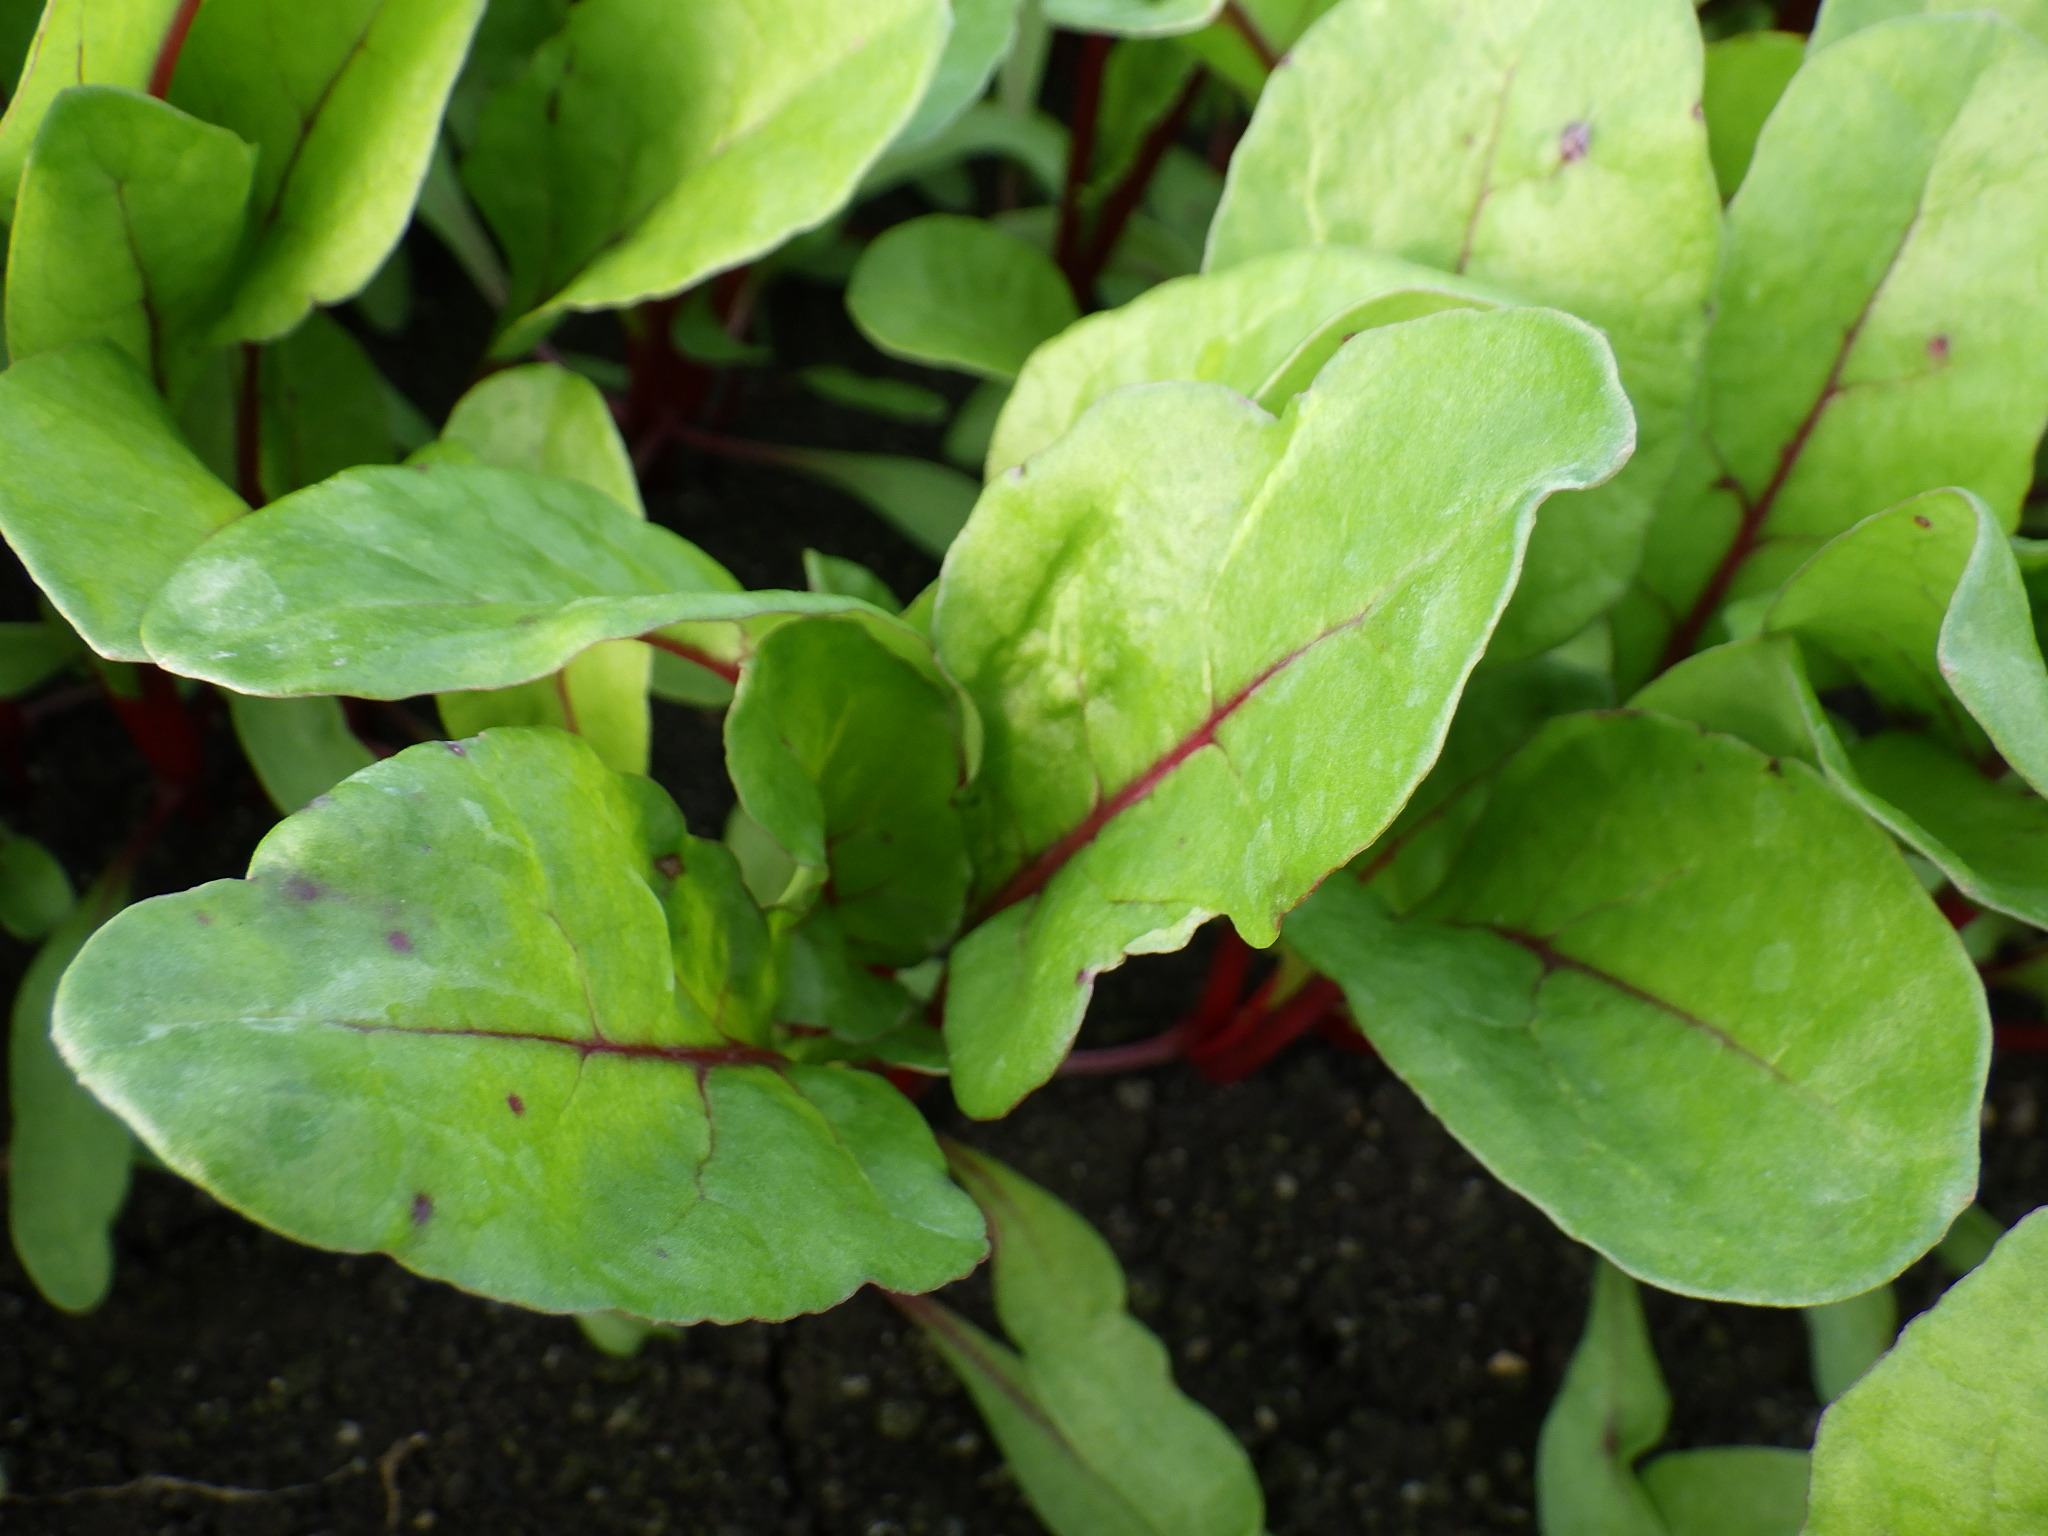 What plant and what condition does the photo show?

chard, cercospora
